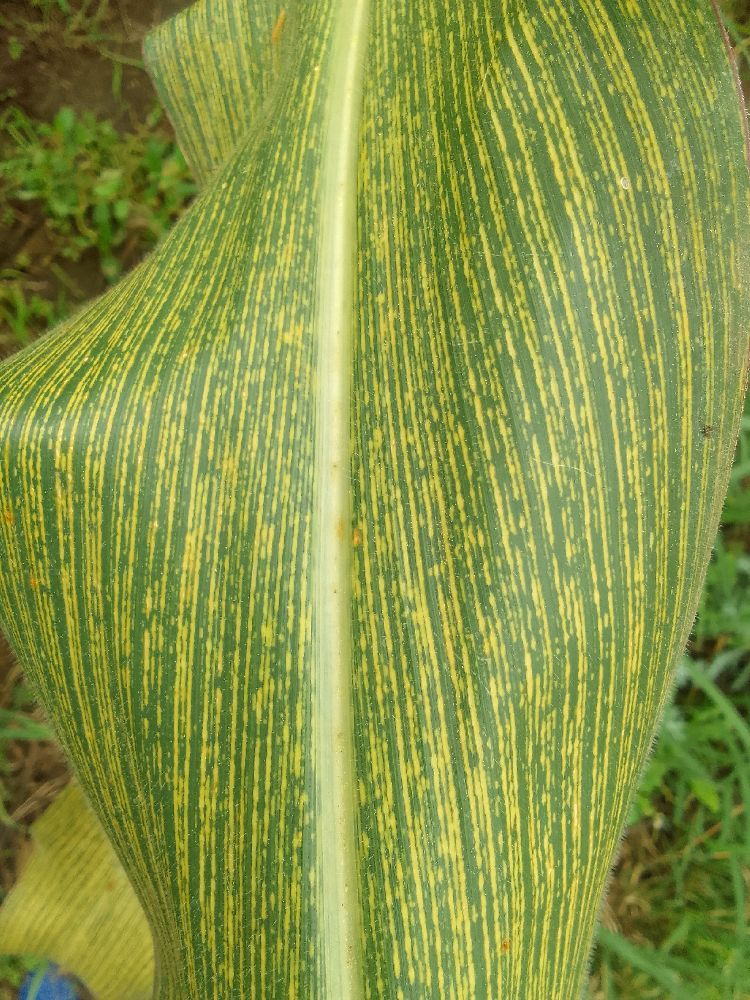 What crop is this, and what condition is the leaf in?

maize, maize streak virus
